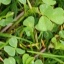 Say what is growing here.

unstructured weed
